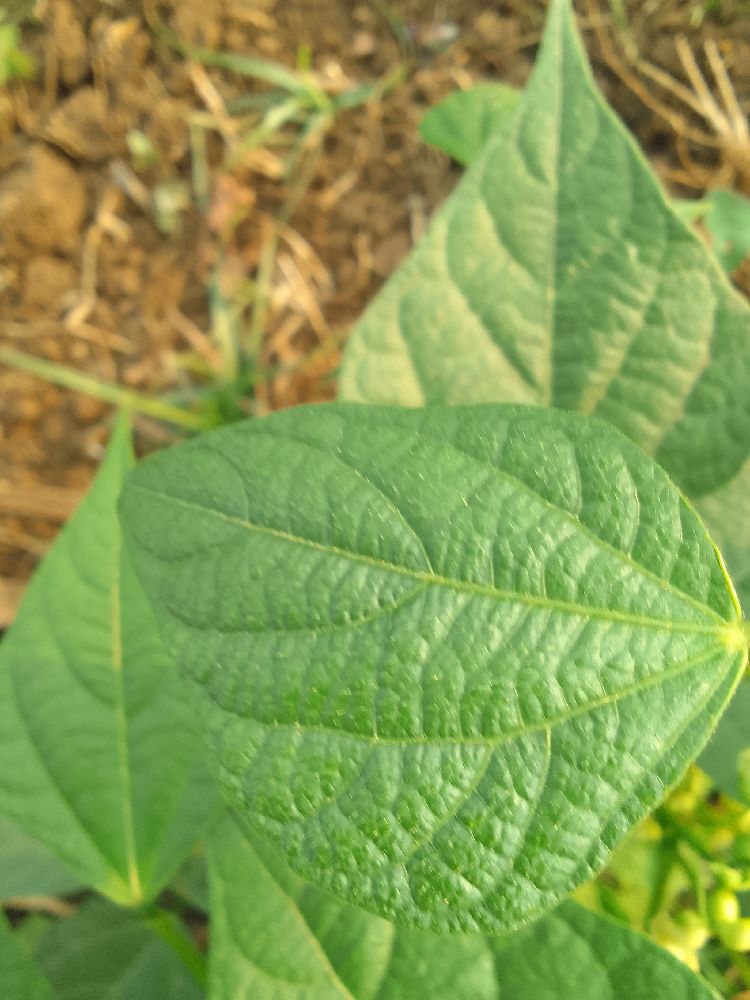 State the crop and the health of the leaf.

common bean, healthy
